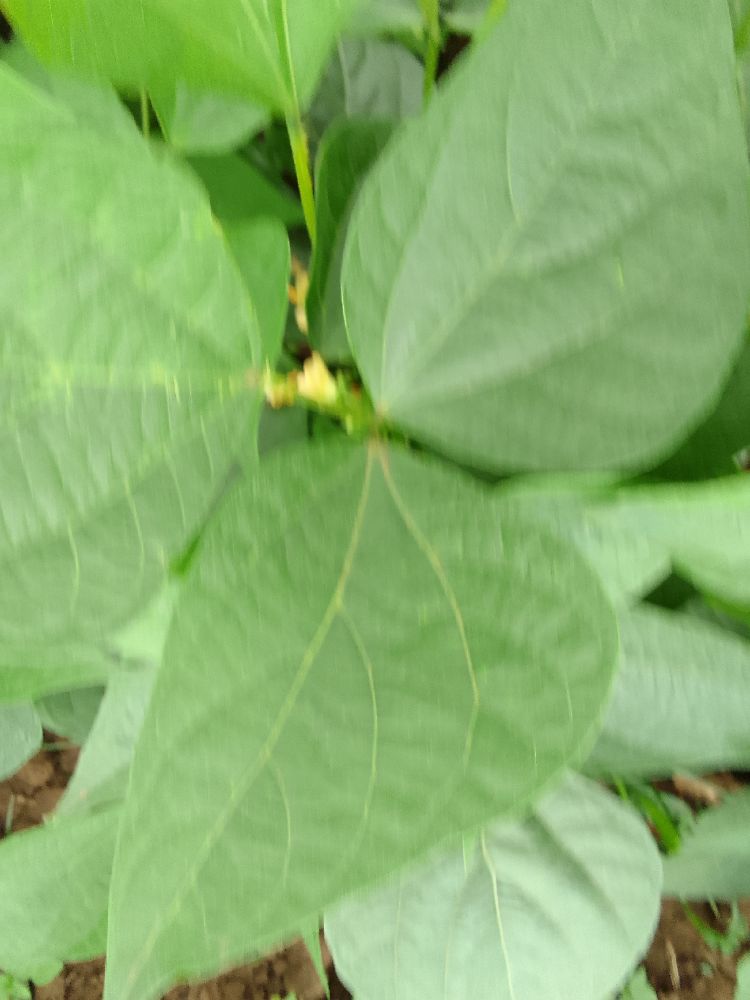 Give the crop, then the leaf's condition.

common bean, healthy
